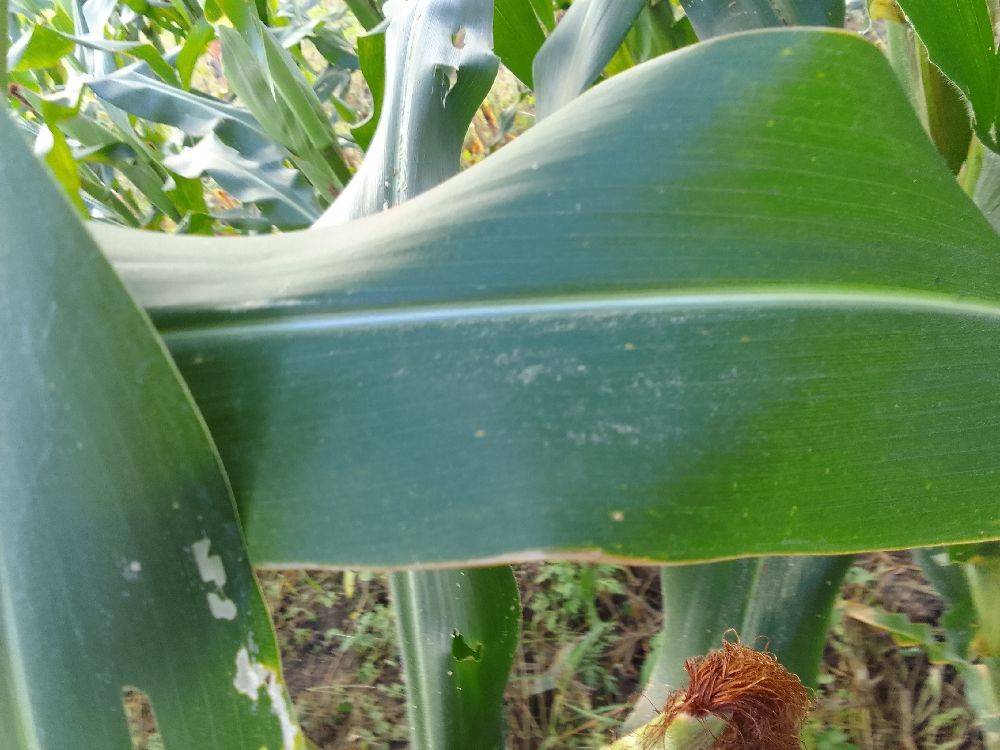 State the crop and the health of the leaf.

maize, healthy
